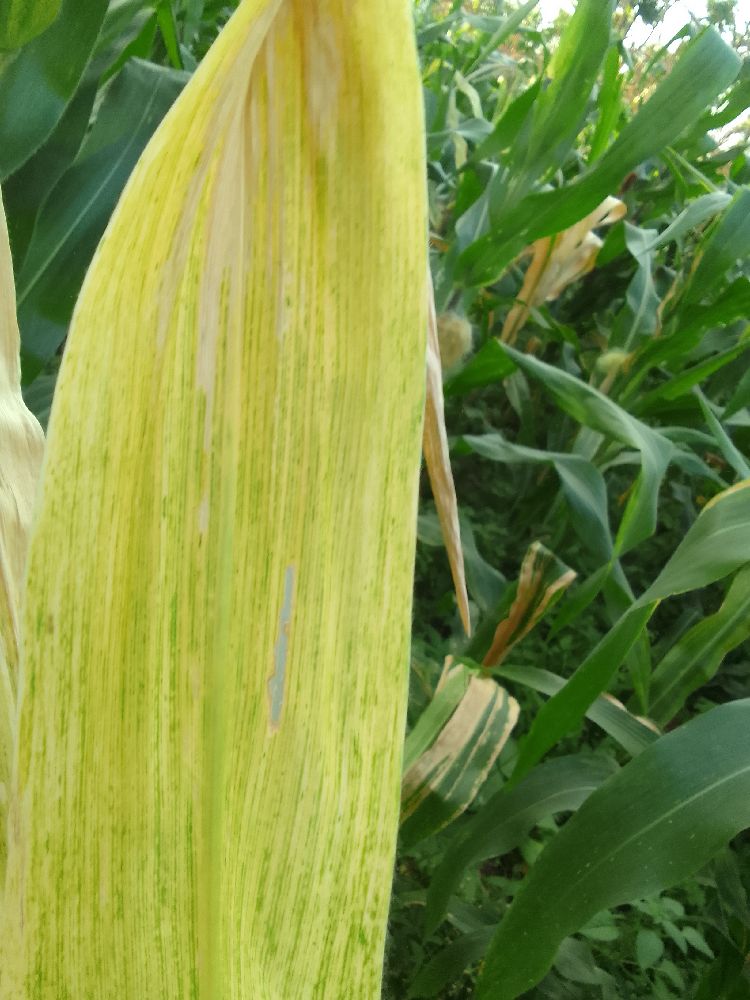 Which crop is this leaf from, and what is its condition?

maize, maize lethal necrosis
